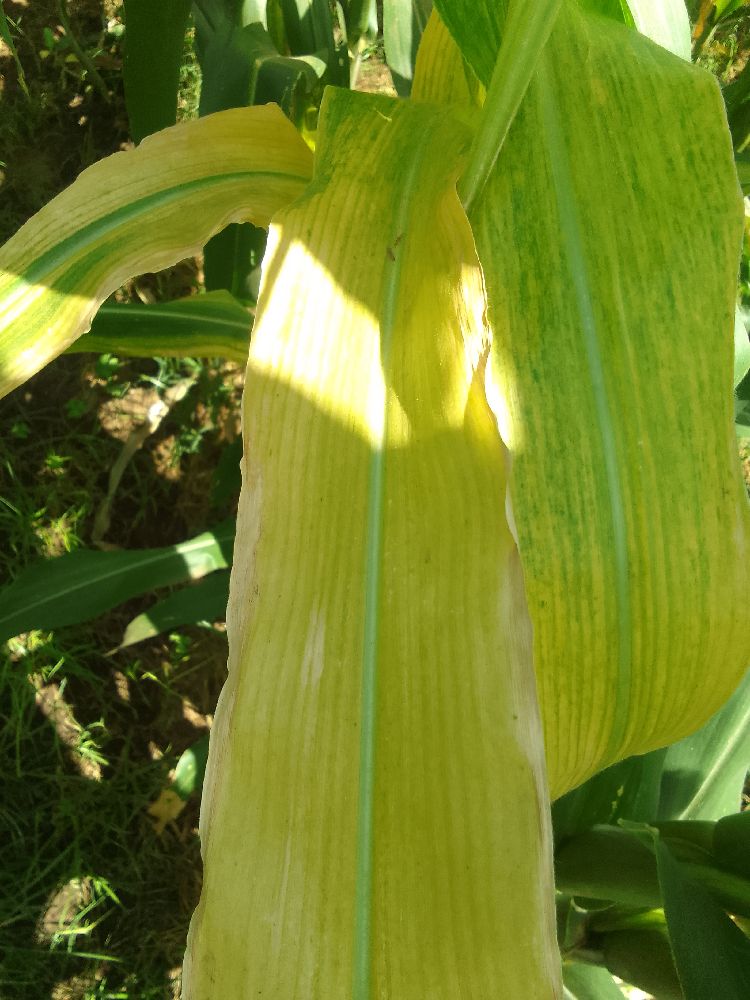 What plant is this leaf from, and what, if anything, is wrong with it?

maize, maize lethal necrosis
